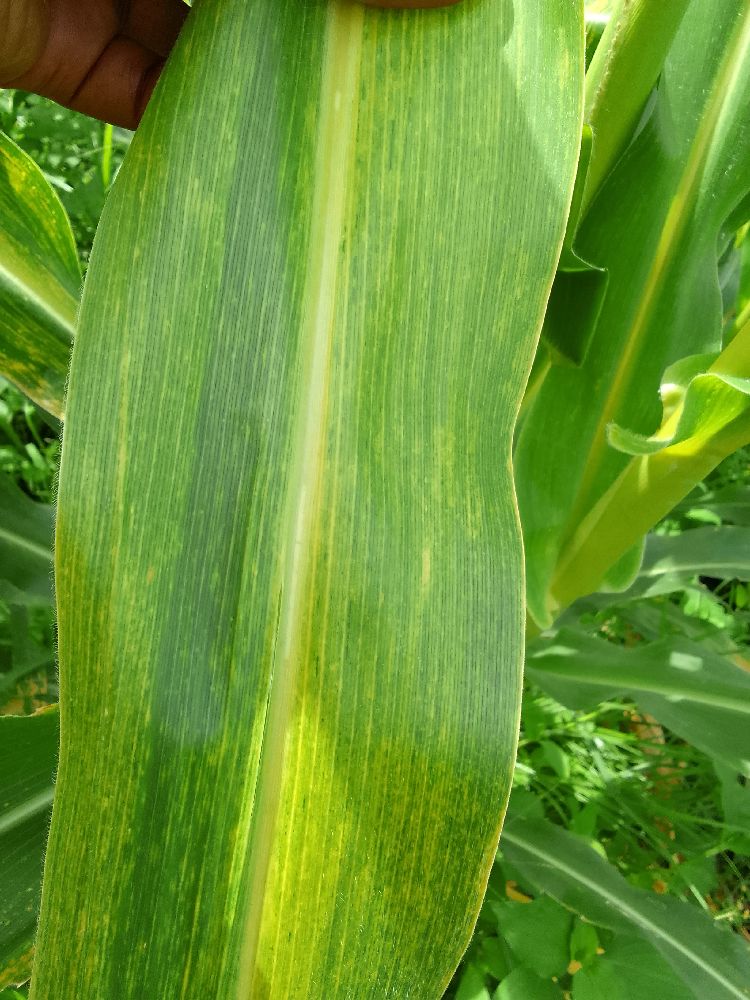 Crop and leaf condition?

maize, maize lethal necrosis
